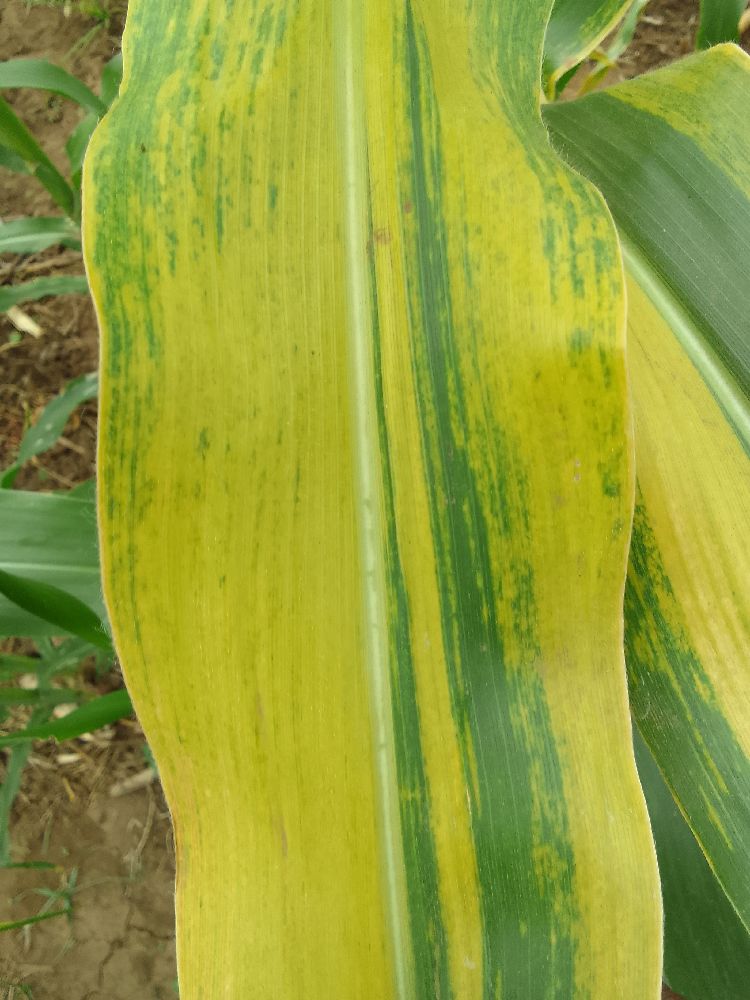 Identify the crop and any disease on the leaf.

maize, maize lethal necrosis
